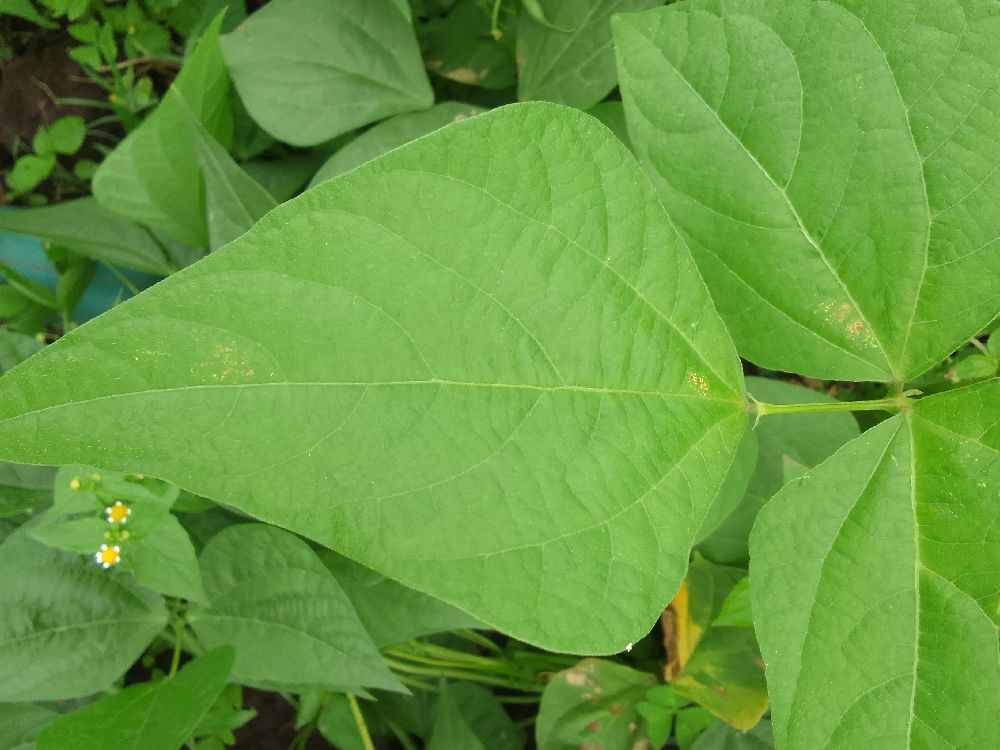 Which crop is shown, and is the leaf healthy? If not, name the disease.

common bean, healthy
